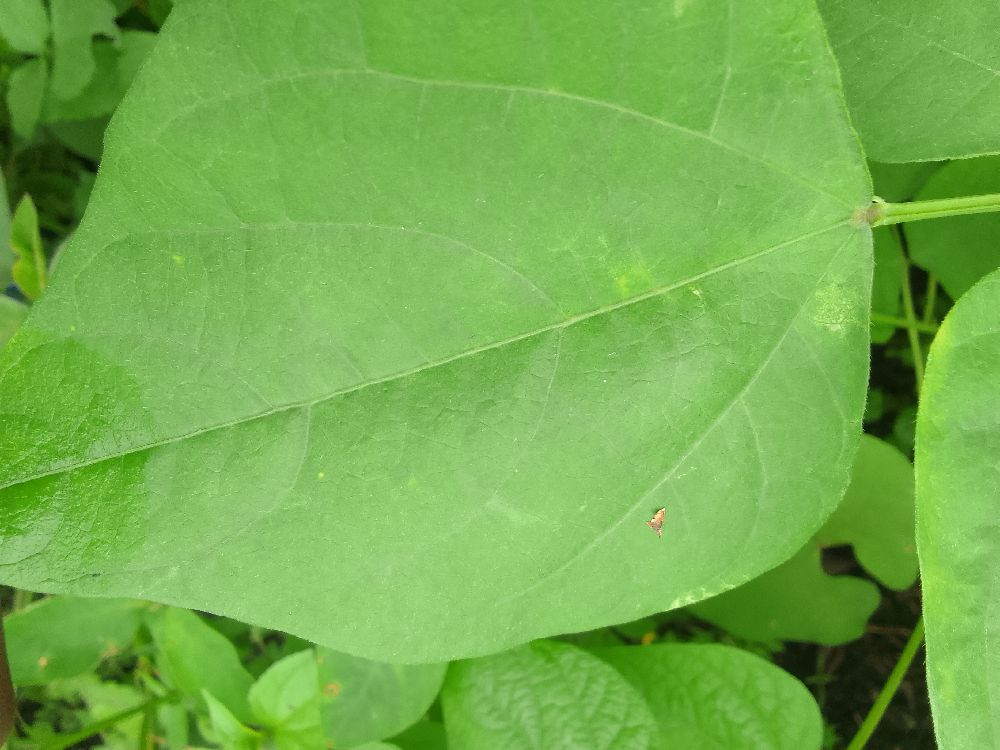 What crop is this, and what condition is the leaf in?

common bean, healthy
